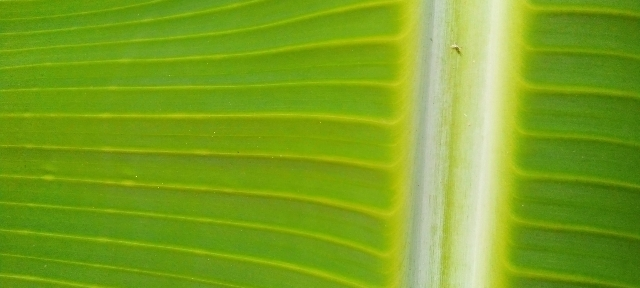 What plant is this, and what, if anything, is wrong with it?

banana, healthy
